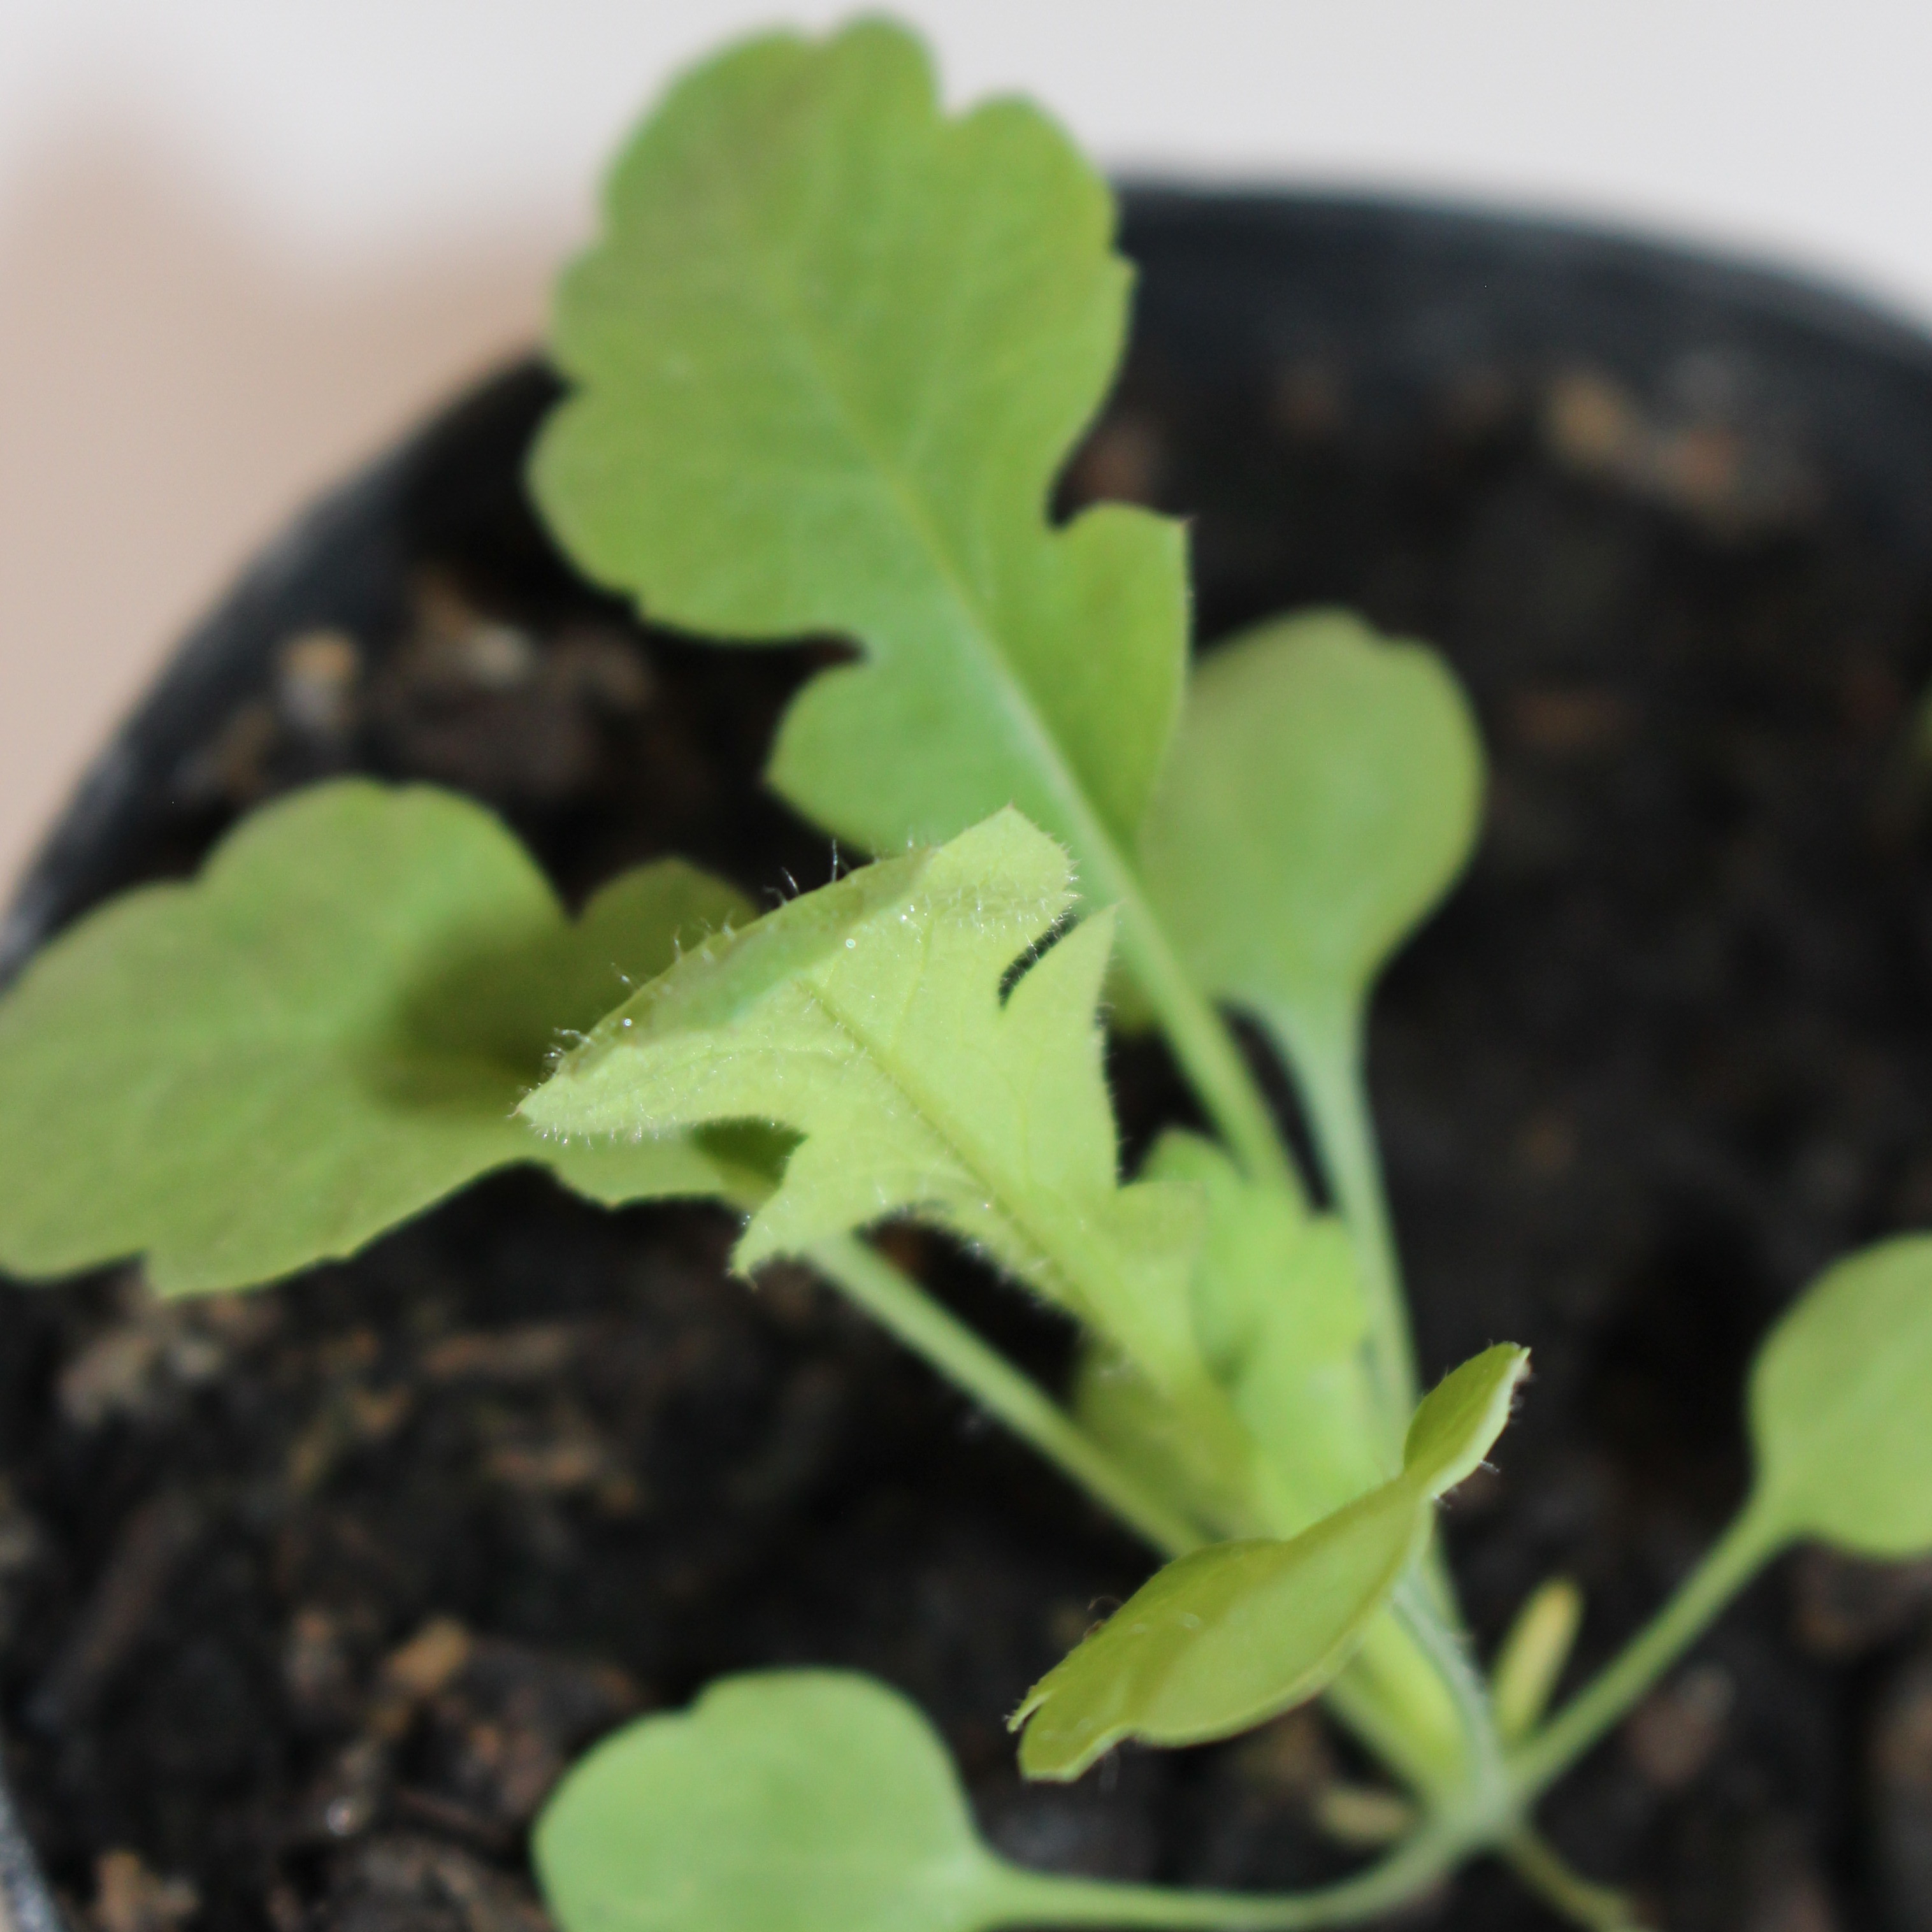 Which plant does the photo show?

Papaver rhoeas
